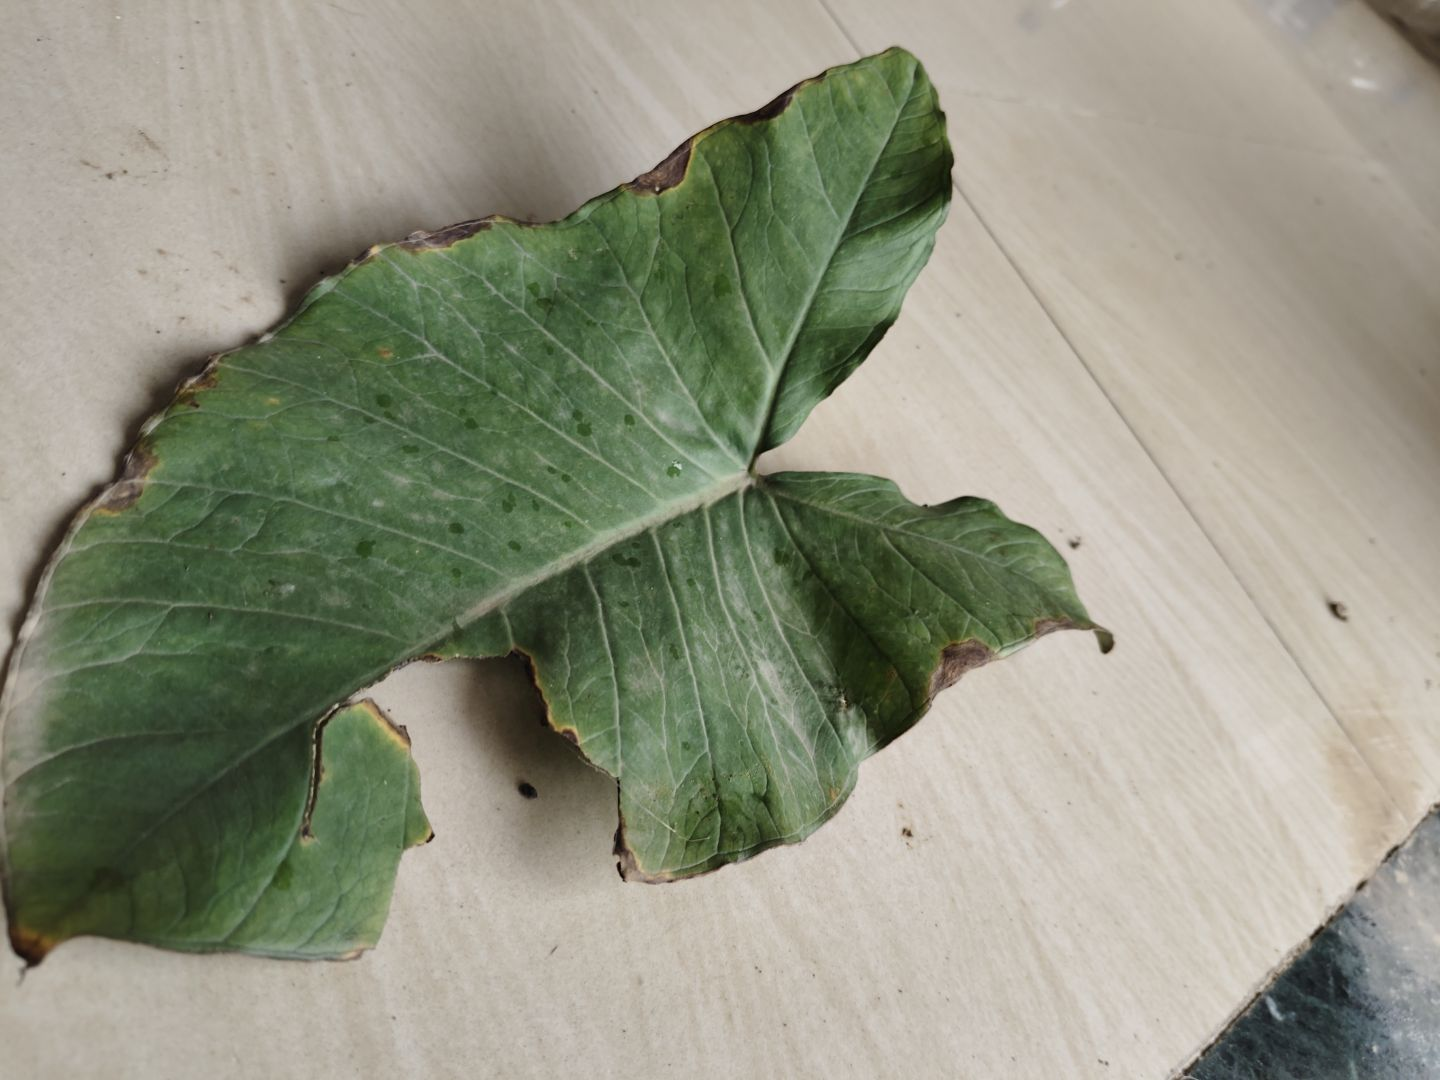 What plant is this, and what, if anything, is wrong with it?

taro, leaf blight
